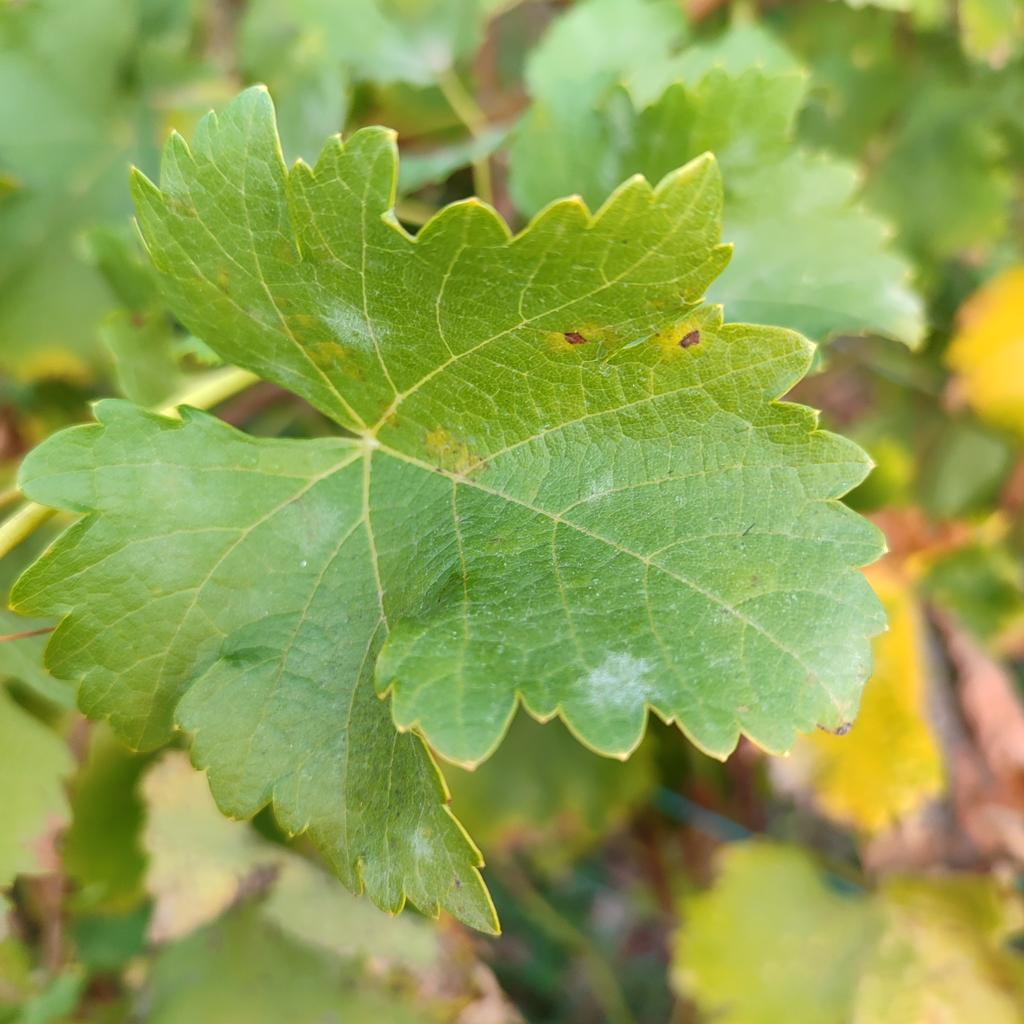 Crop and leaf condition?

grapevine, powdery mildew
